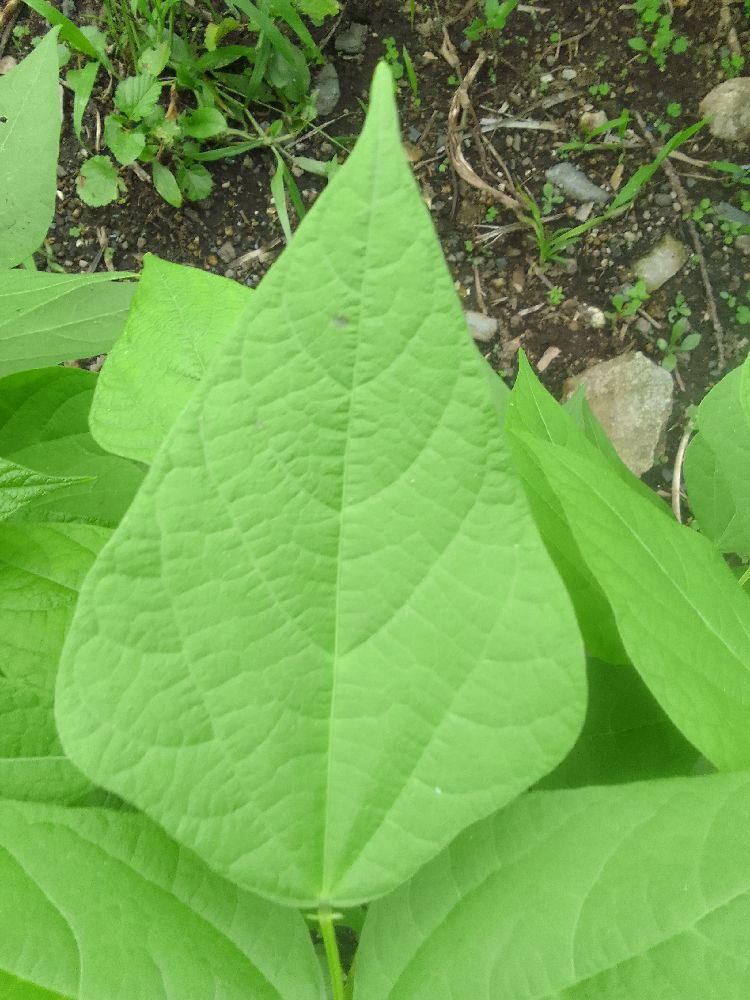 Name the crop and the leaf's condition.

common bean, healthy
